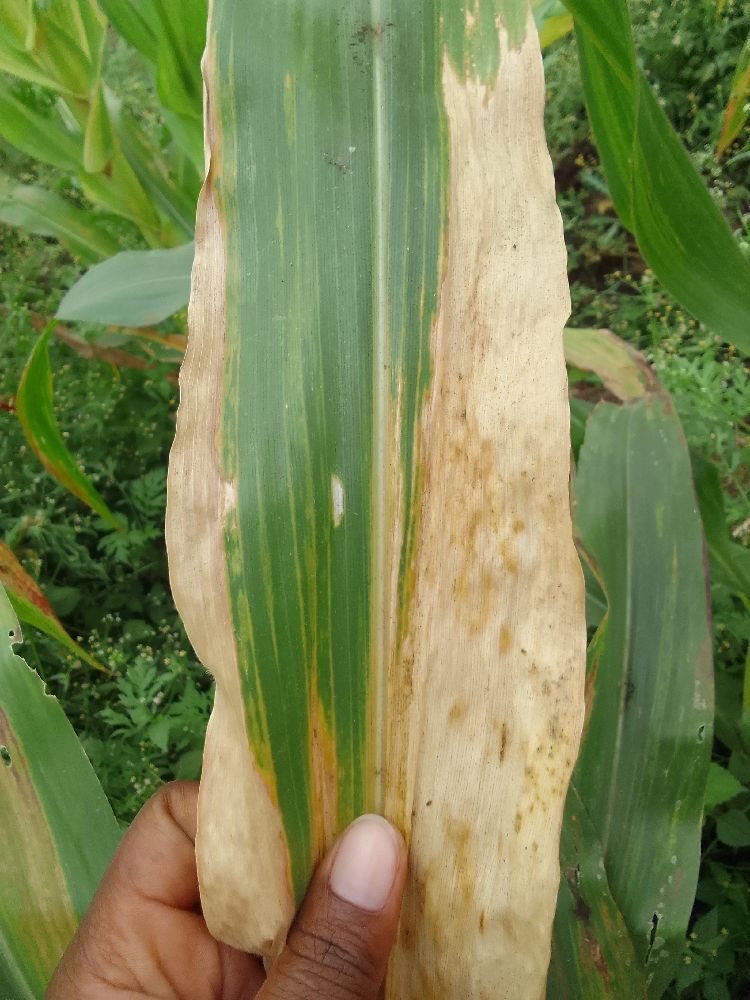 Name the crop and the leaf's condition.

maize, maize lethal necrosis
